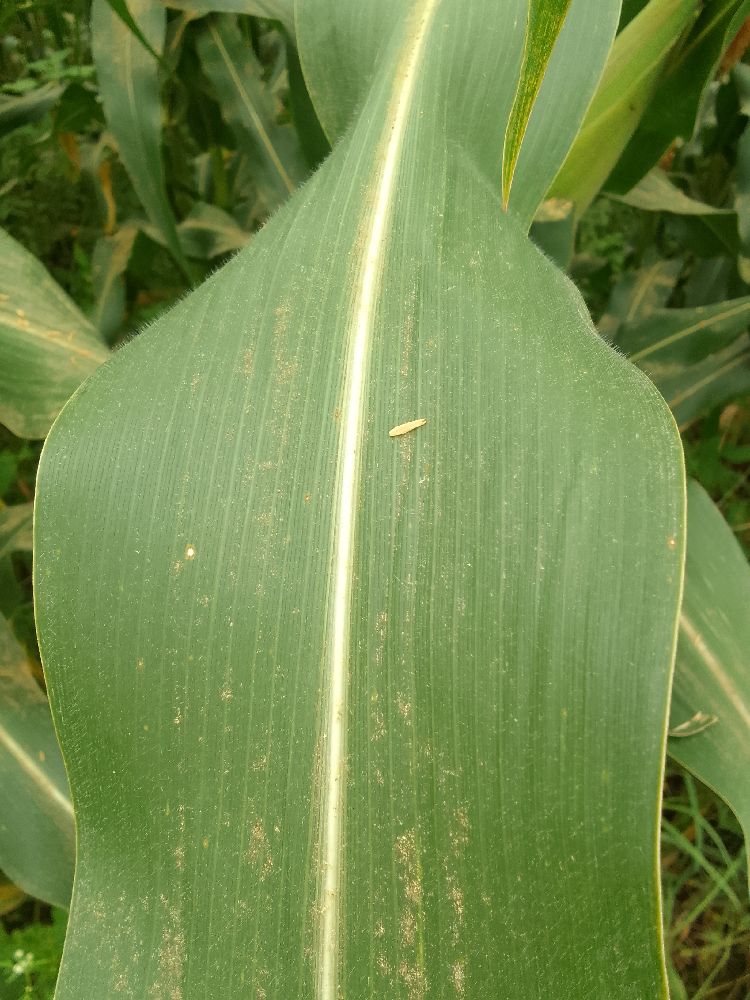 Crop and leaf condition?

maize, healthy
